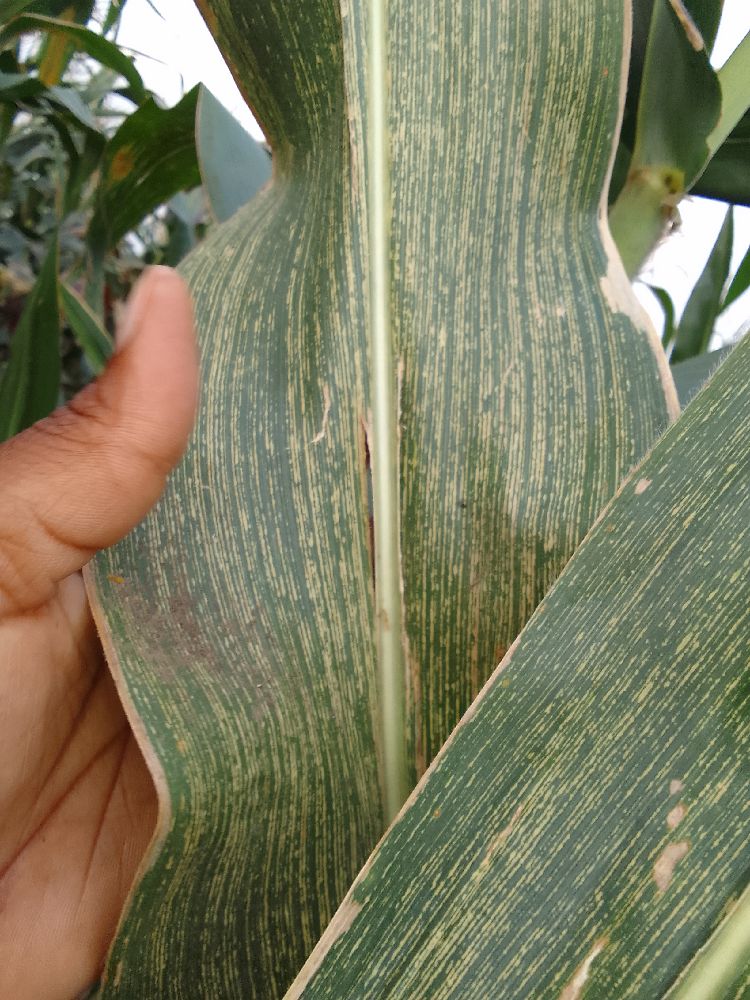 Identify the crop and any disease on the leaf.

maize, maize streak virus
